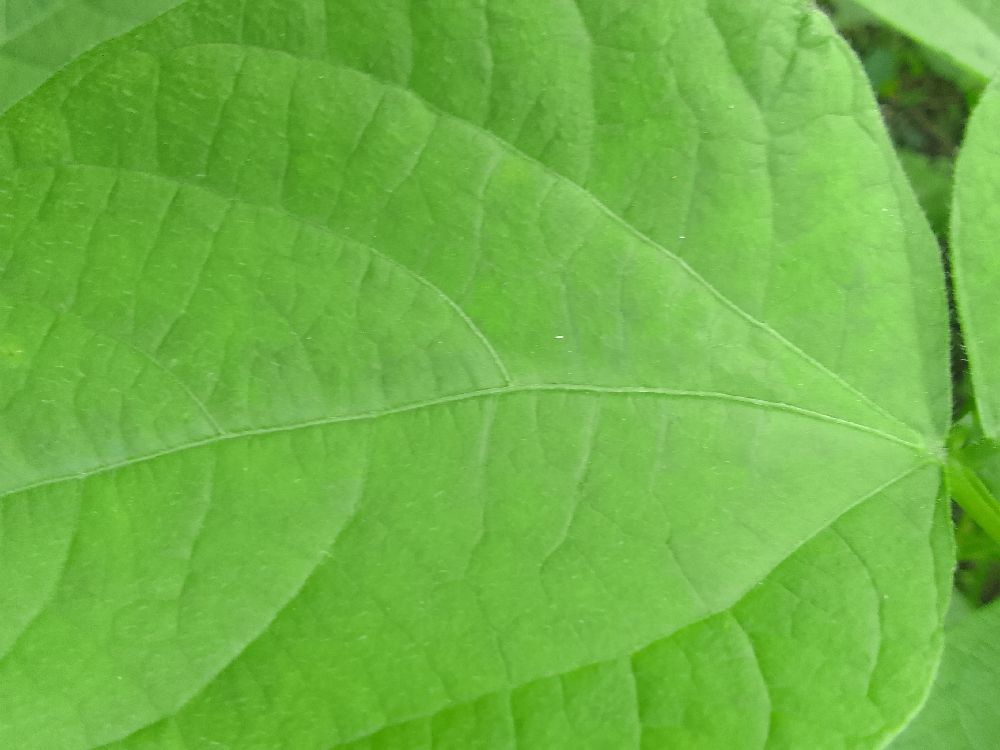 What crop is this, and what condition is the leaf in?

common bean, healthy
